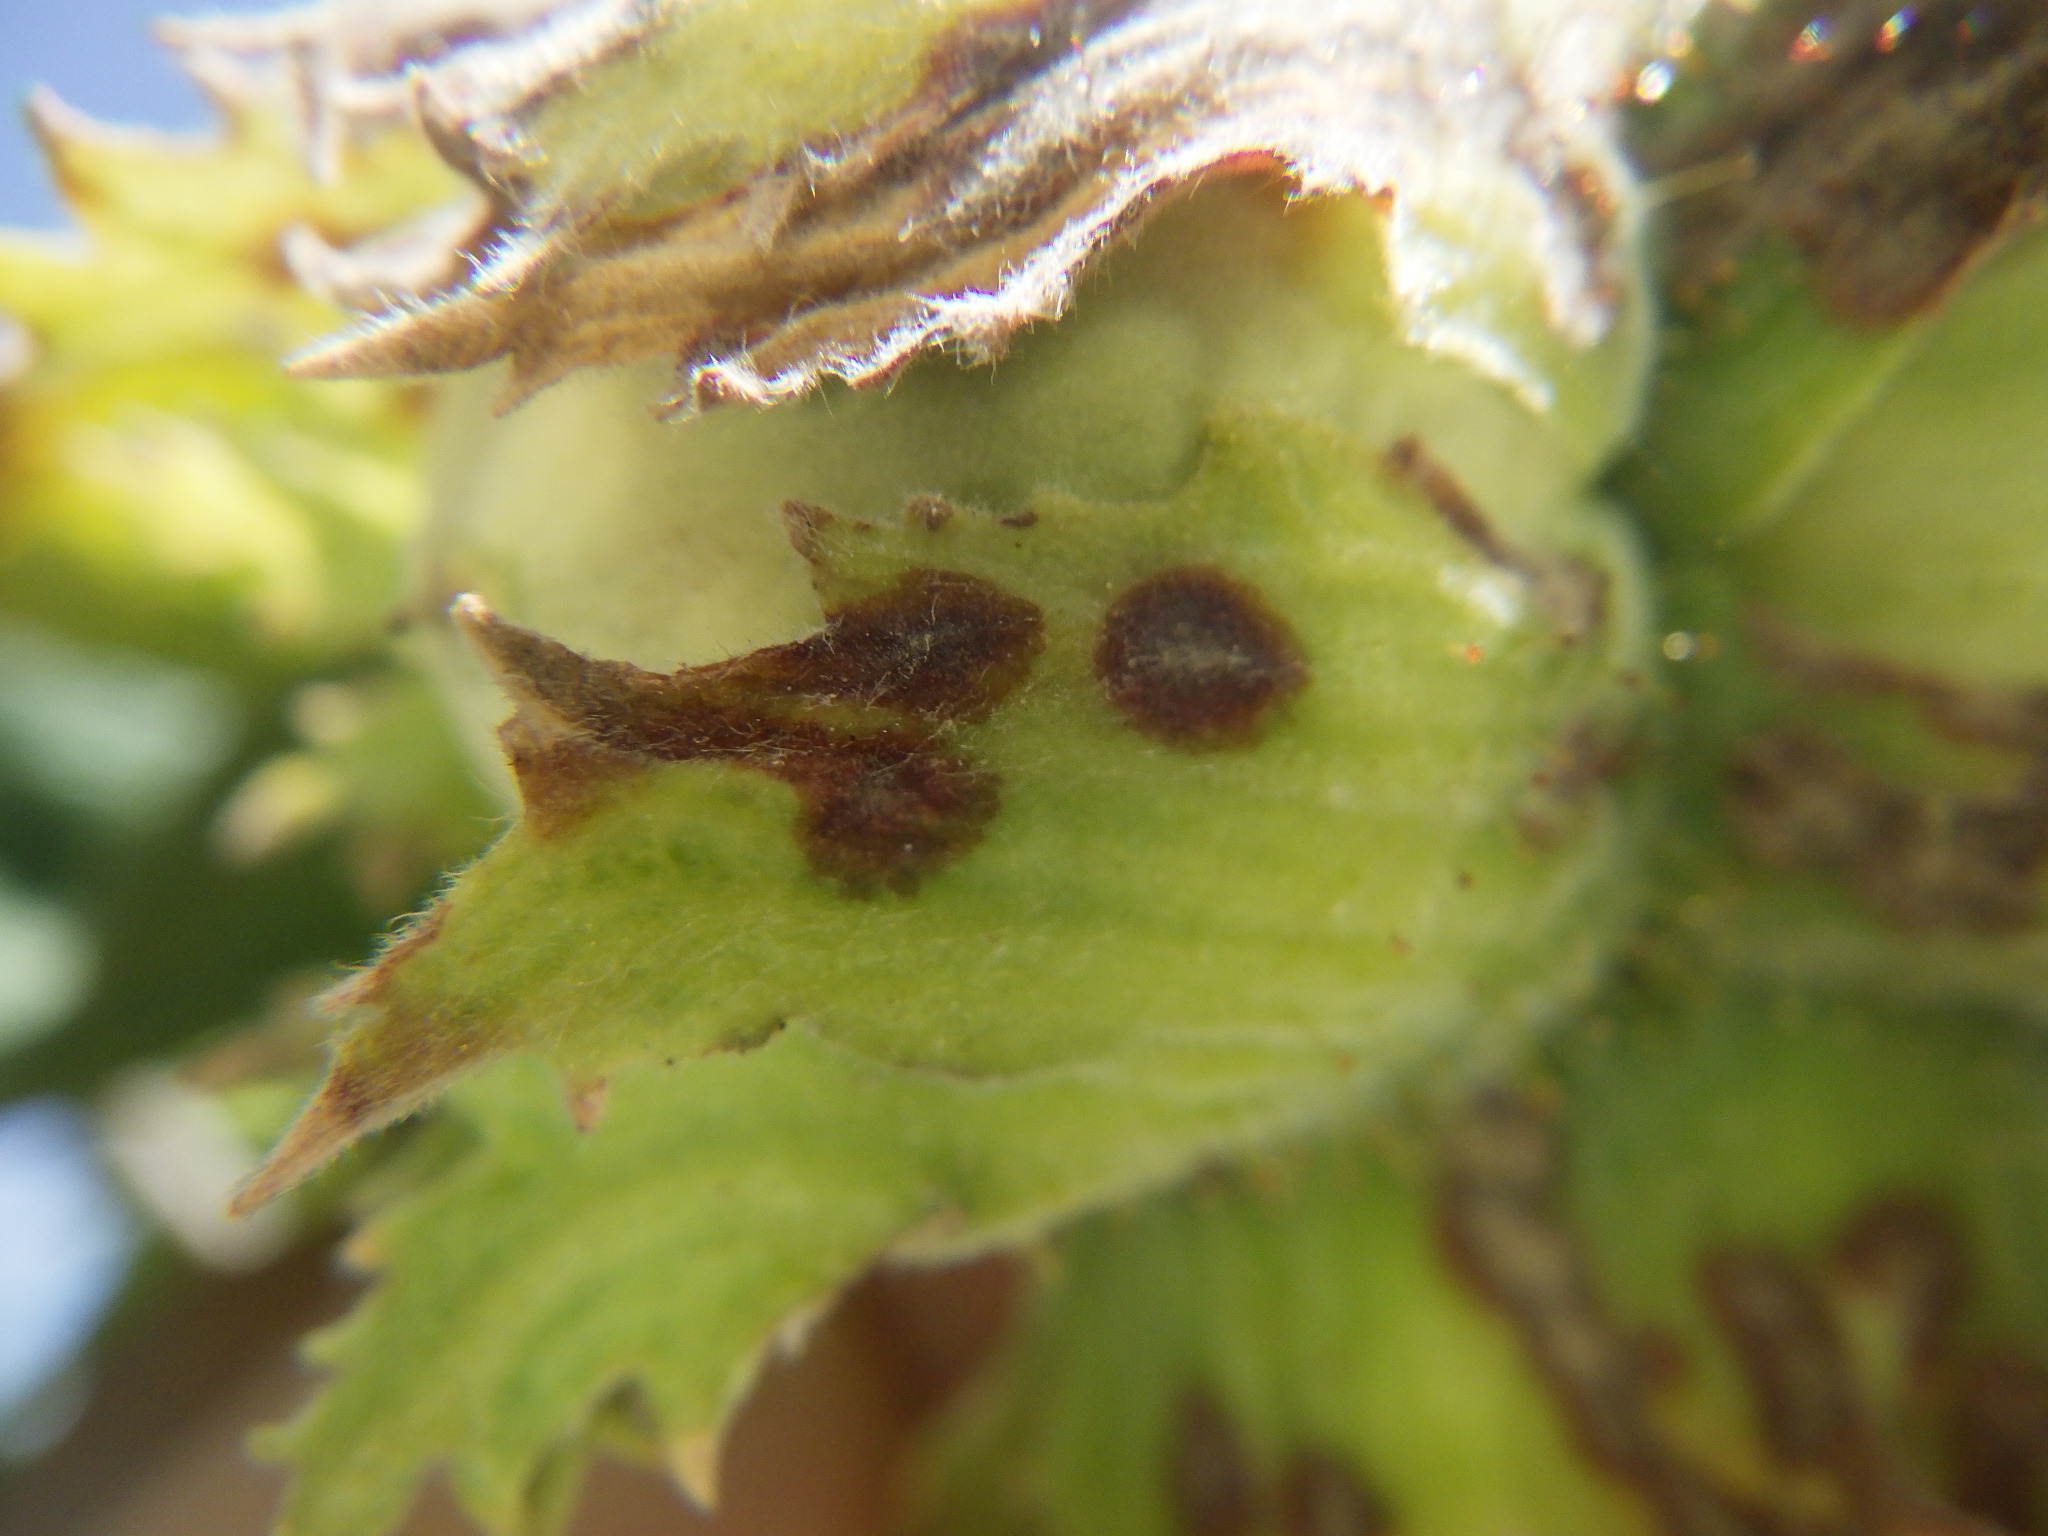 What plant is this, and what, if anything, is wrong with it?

hazel, bacterial spot, sunburn
